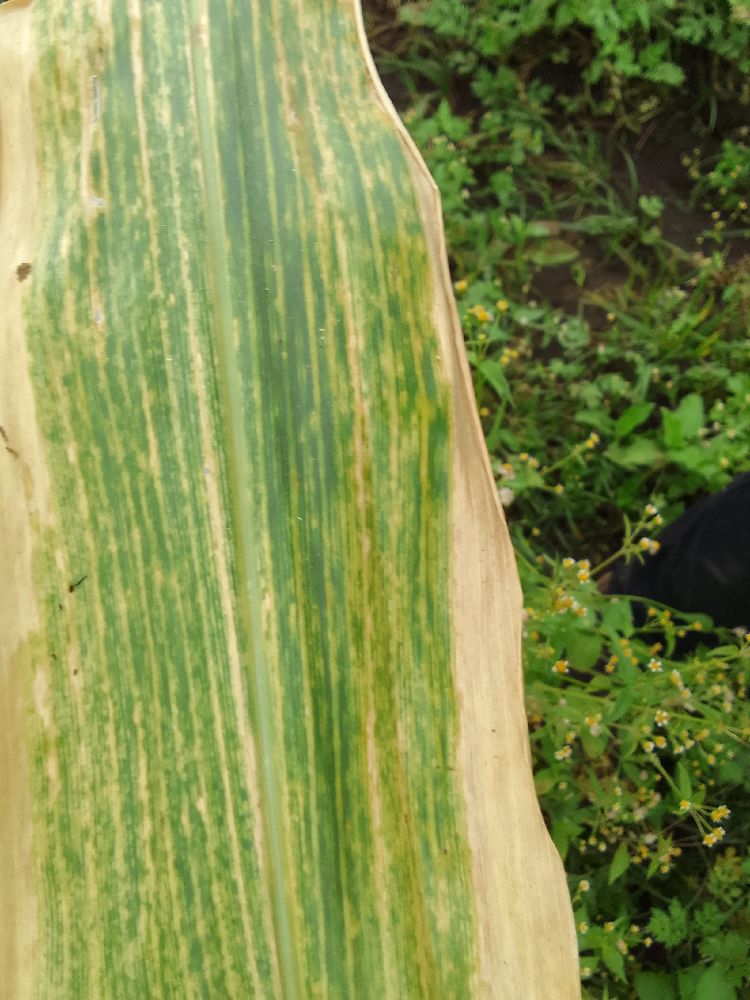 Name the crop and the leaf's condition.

maize, maize lethal necrosis
